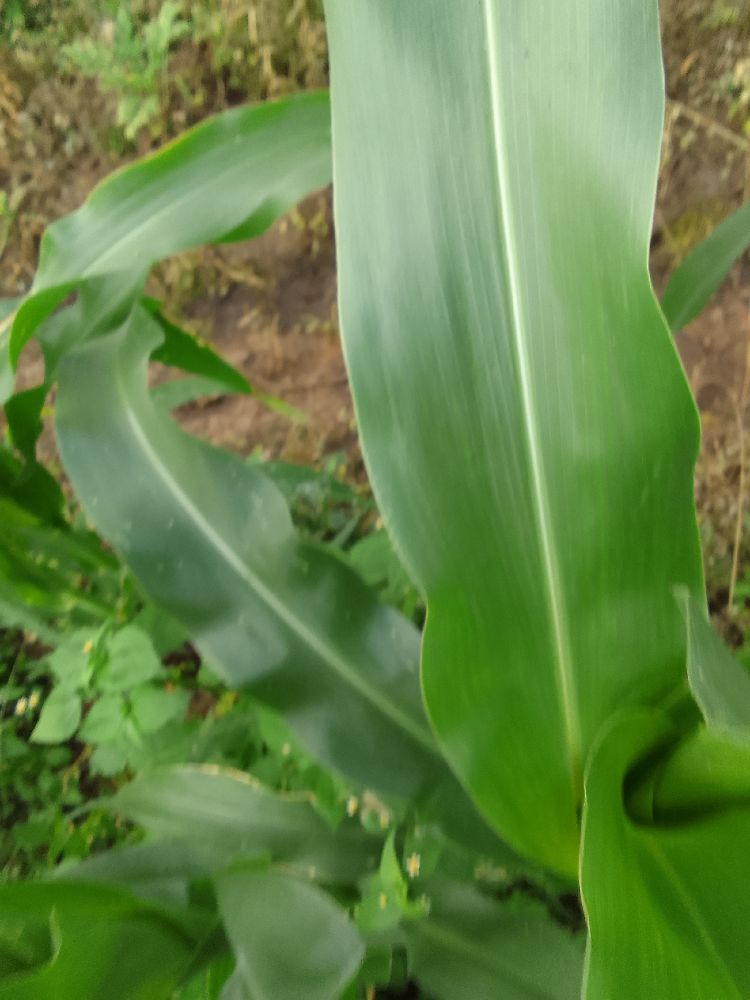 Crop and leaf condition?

maize, healthy
